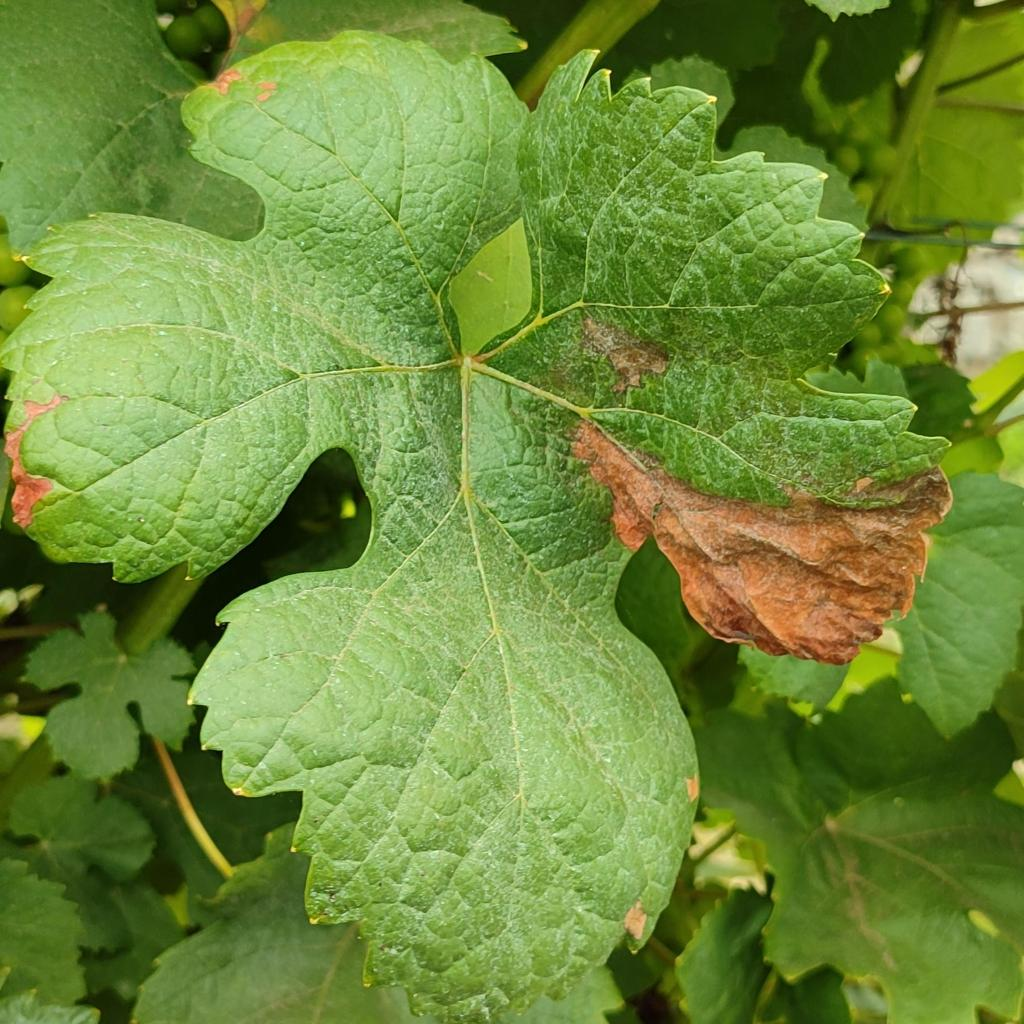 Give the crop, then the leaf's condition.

grapevine, downy mildew
